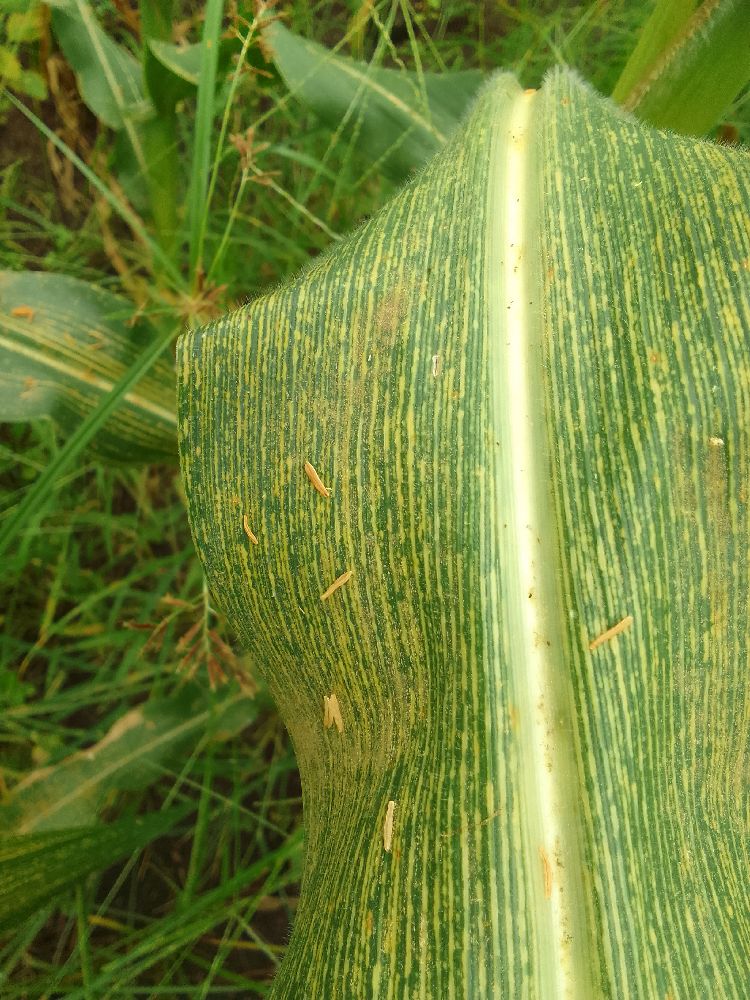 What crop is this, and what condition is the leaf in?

maize, maize streak virus
